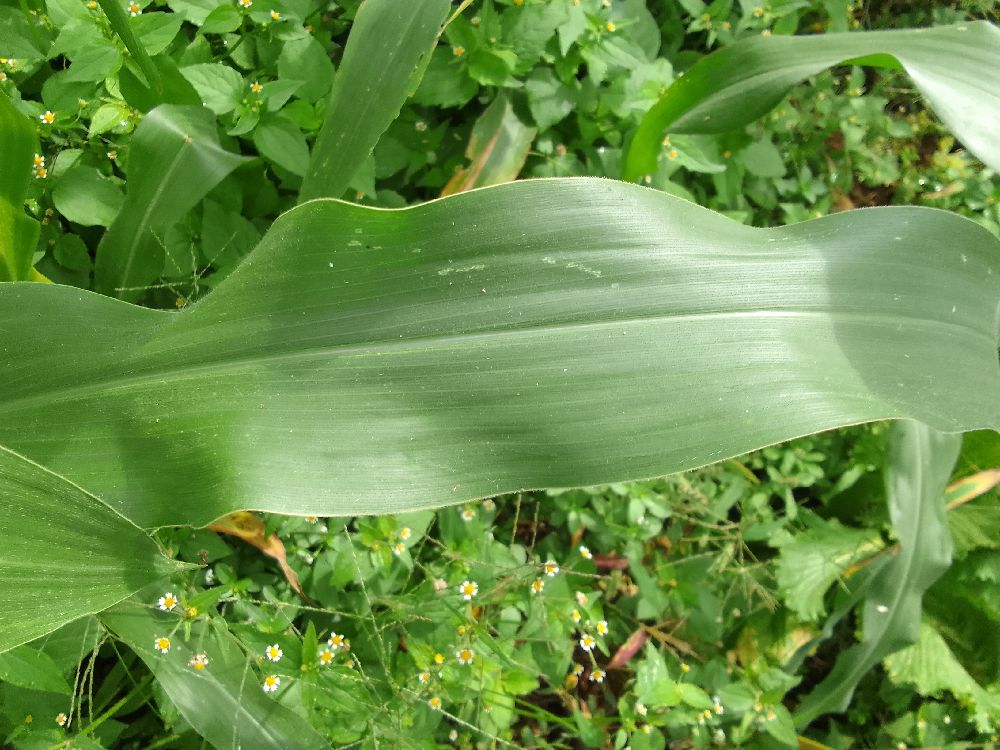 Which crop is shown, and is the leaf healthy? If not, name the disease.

maize, healthy
